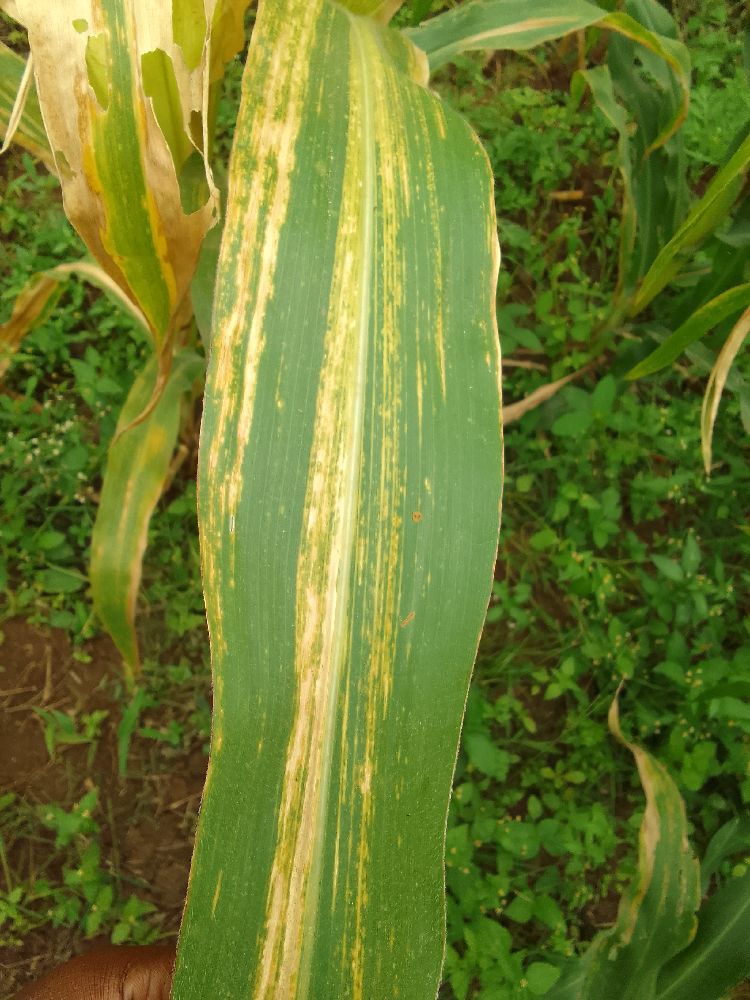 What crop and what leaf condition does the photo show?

maize, maize lethal necrosis
